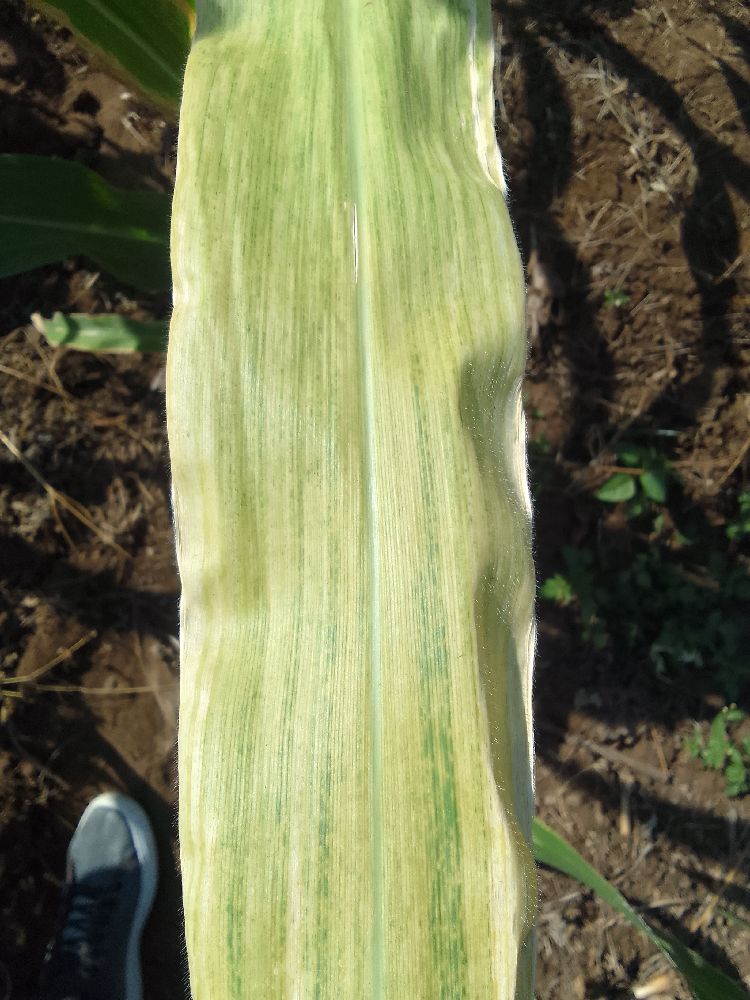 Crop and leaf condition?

maize, maize lethal necrosis
